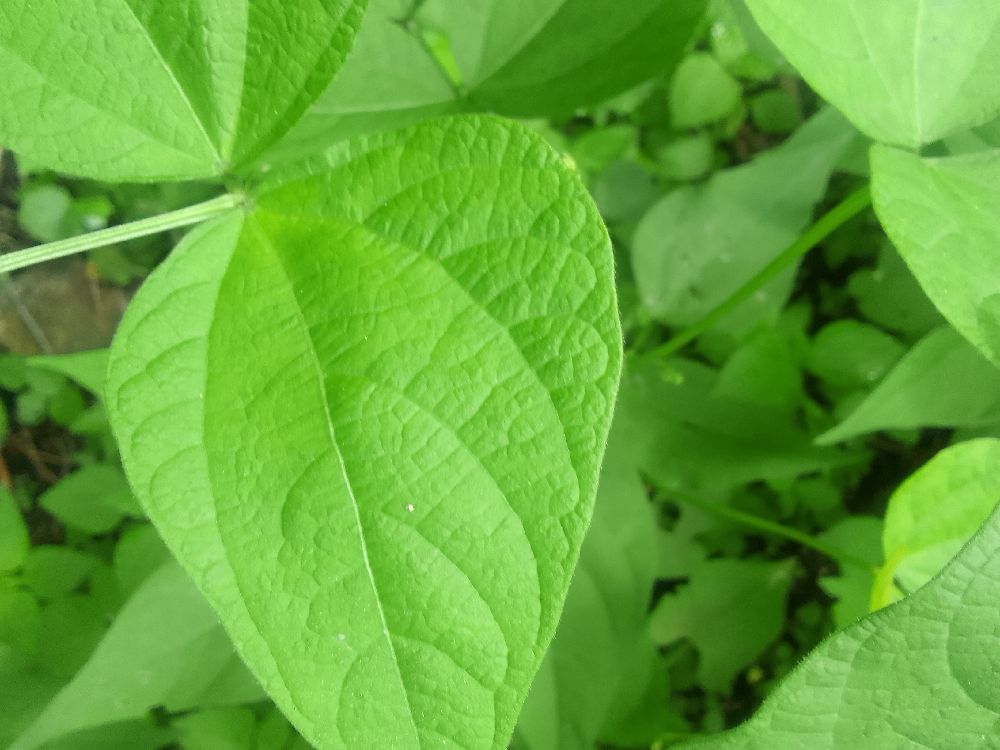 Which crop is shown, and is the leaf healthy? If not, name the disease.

common bean, healthy
